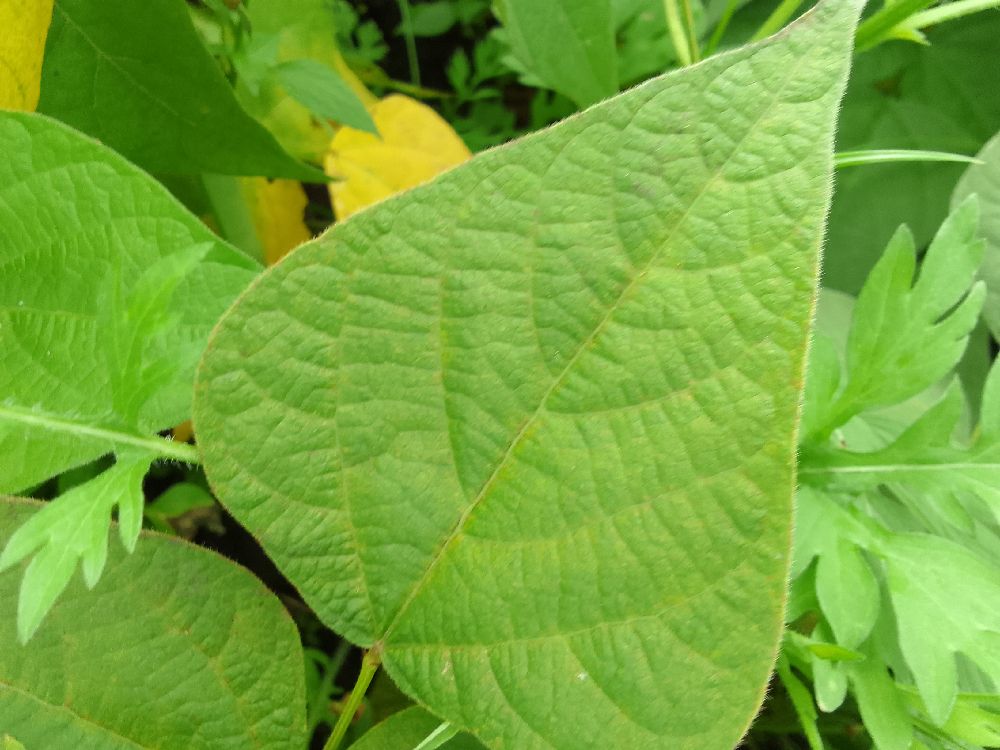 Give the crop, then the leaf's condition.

common bean, healthy
